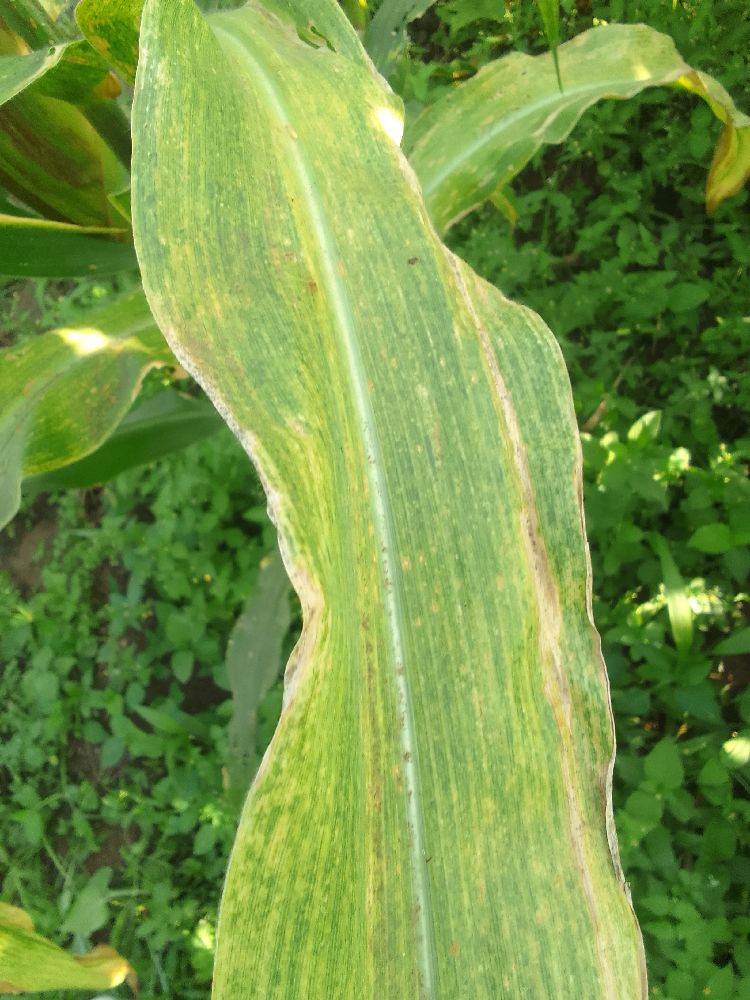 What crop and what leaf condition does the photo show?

maize, maize lethal necrosis
